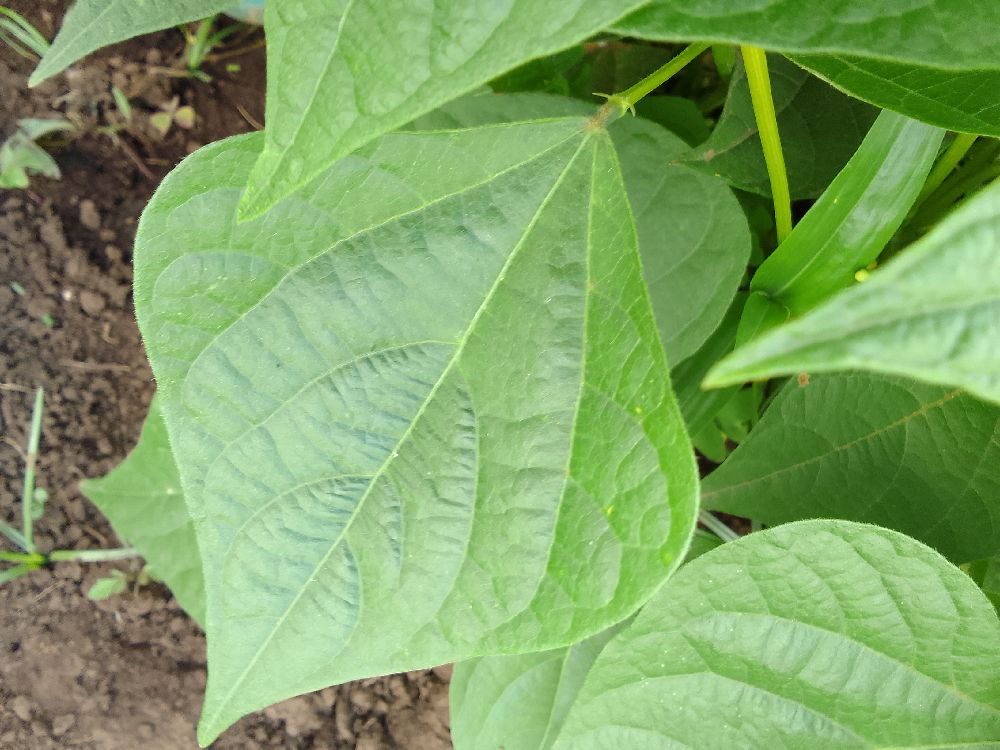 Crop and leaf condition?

common bean, healthy
